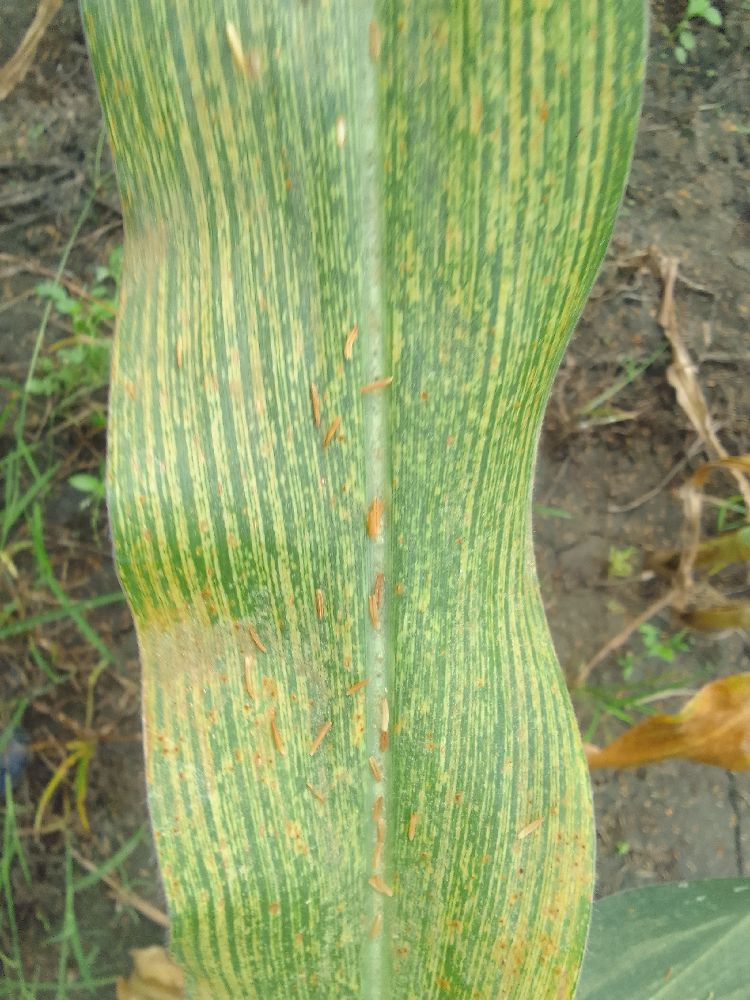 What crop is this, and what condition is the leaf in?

maize, maize streak virus
